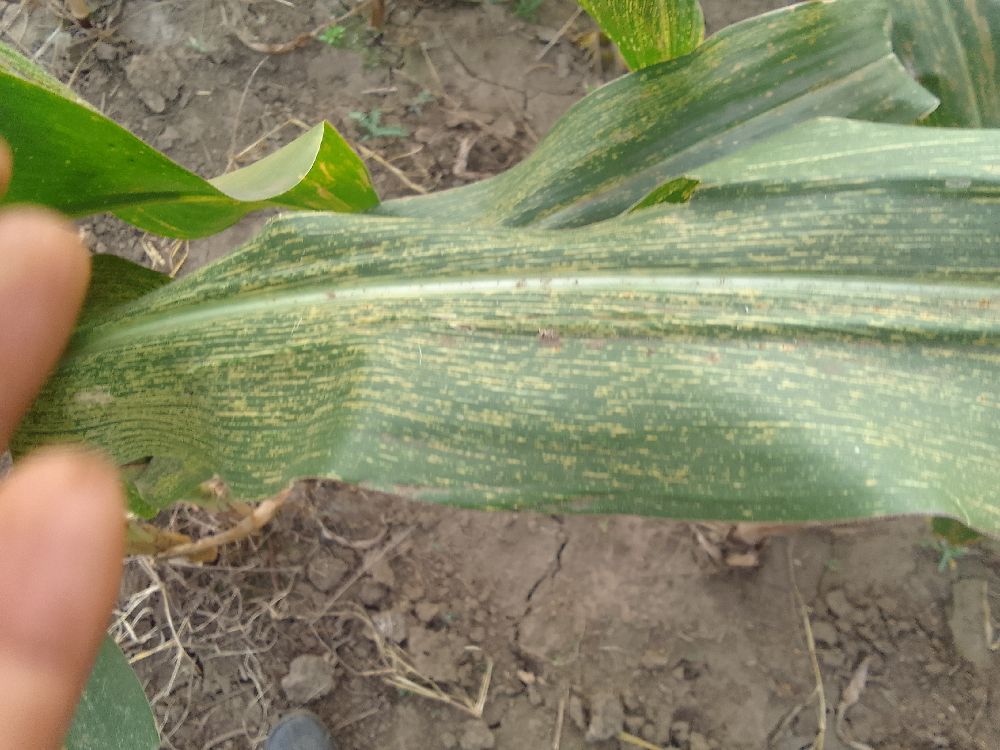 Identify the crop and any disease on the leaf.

maize, maize streak virus
